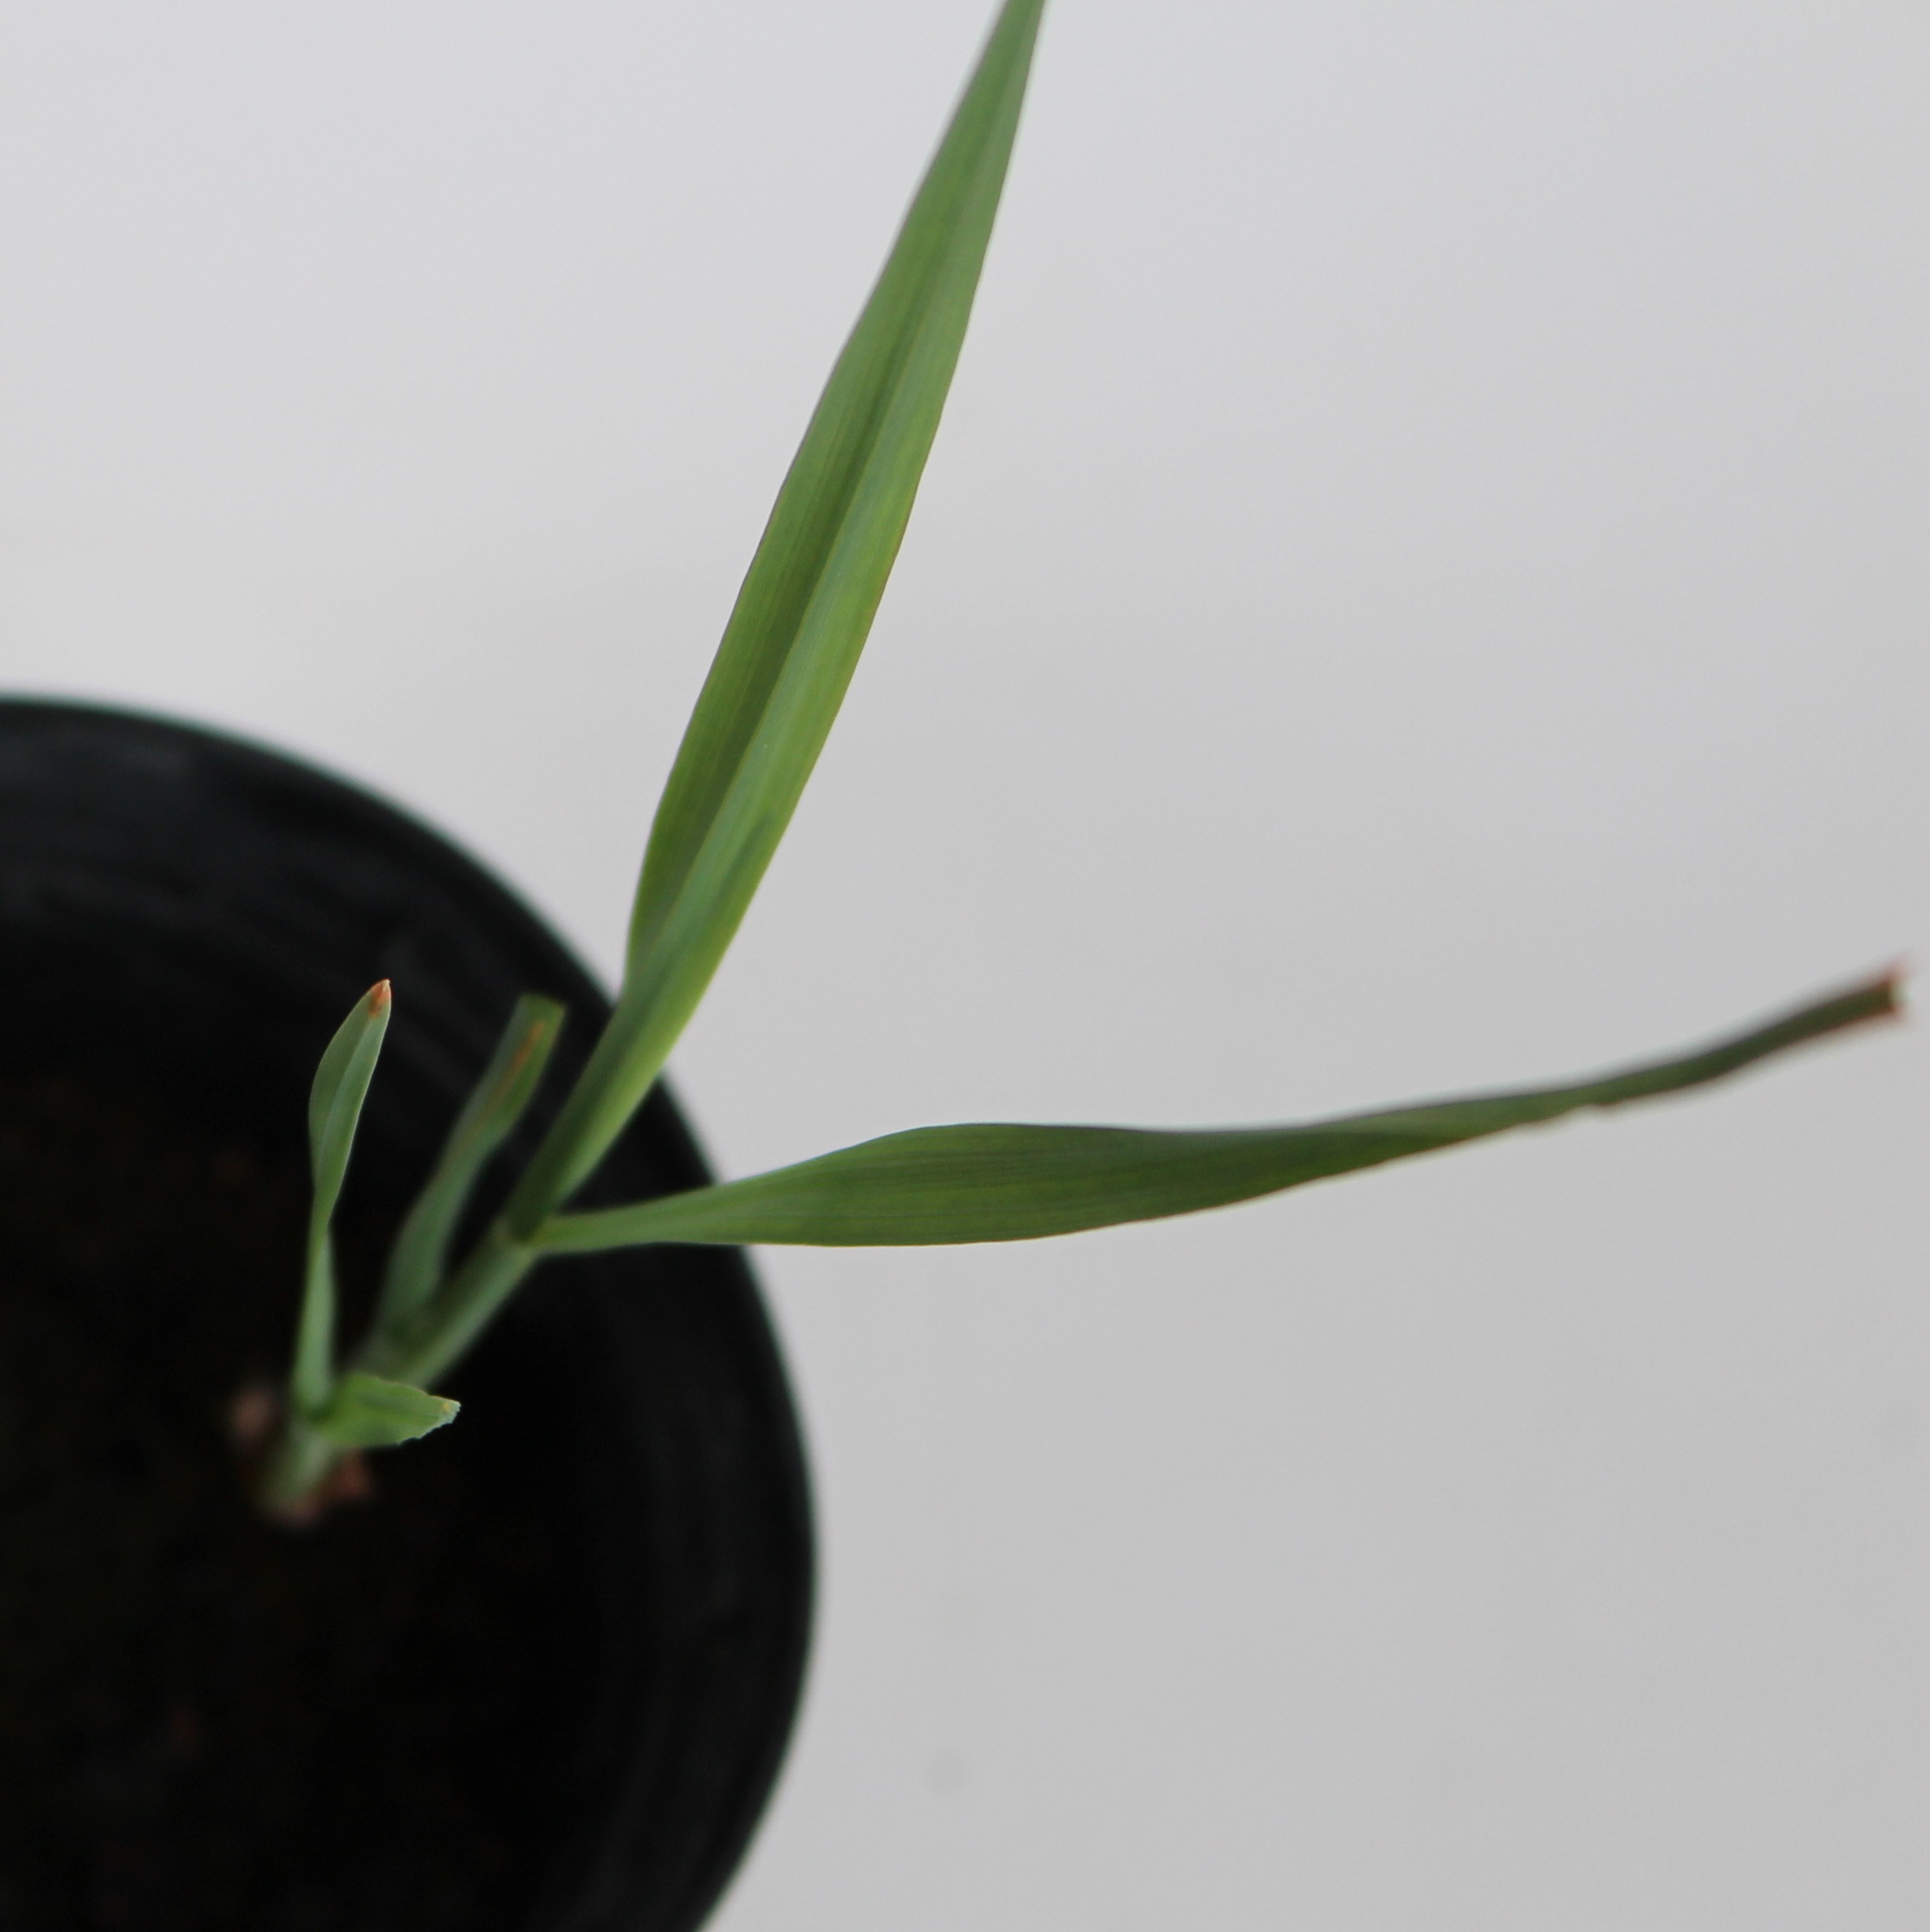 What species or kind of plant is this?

Avena sterilis
